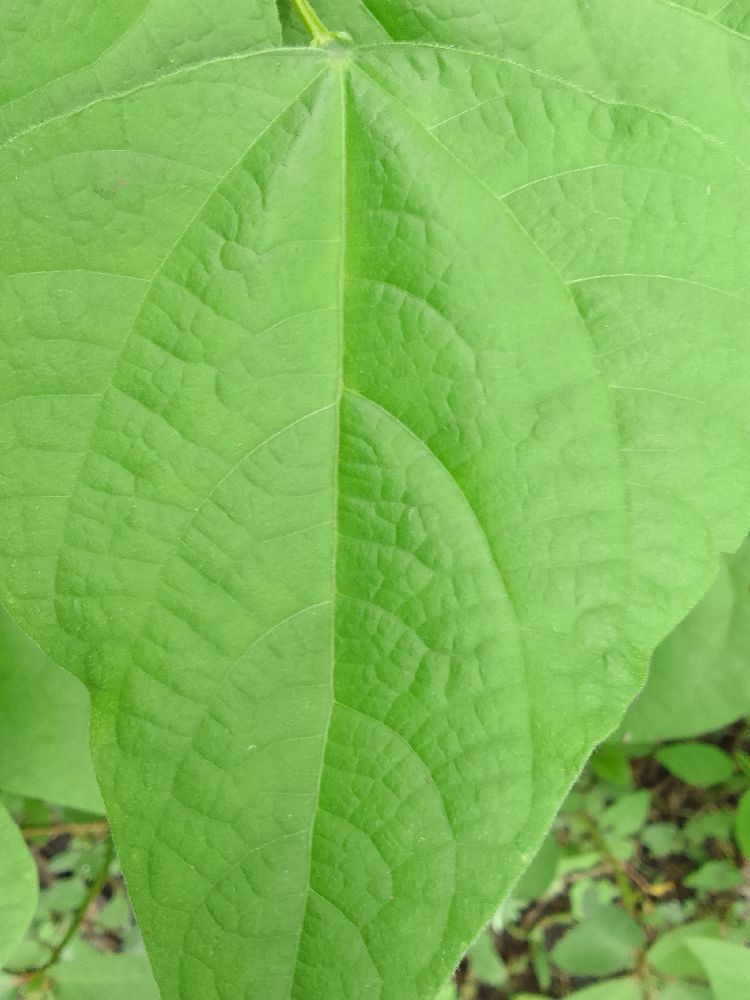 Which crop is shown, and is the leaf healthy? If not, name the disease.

common bean, healthy
